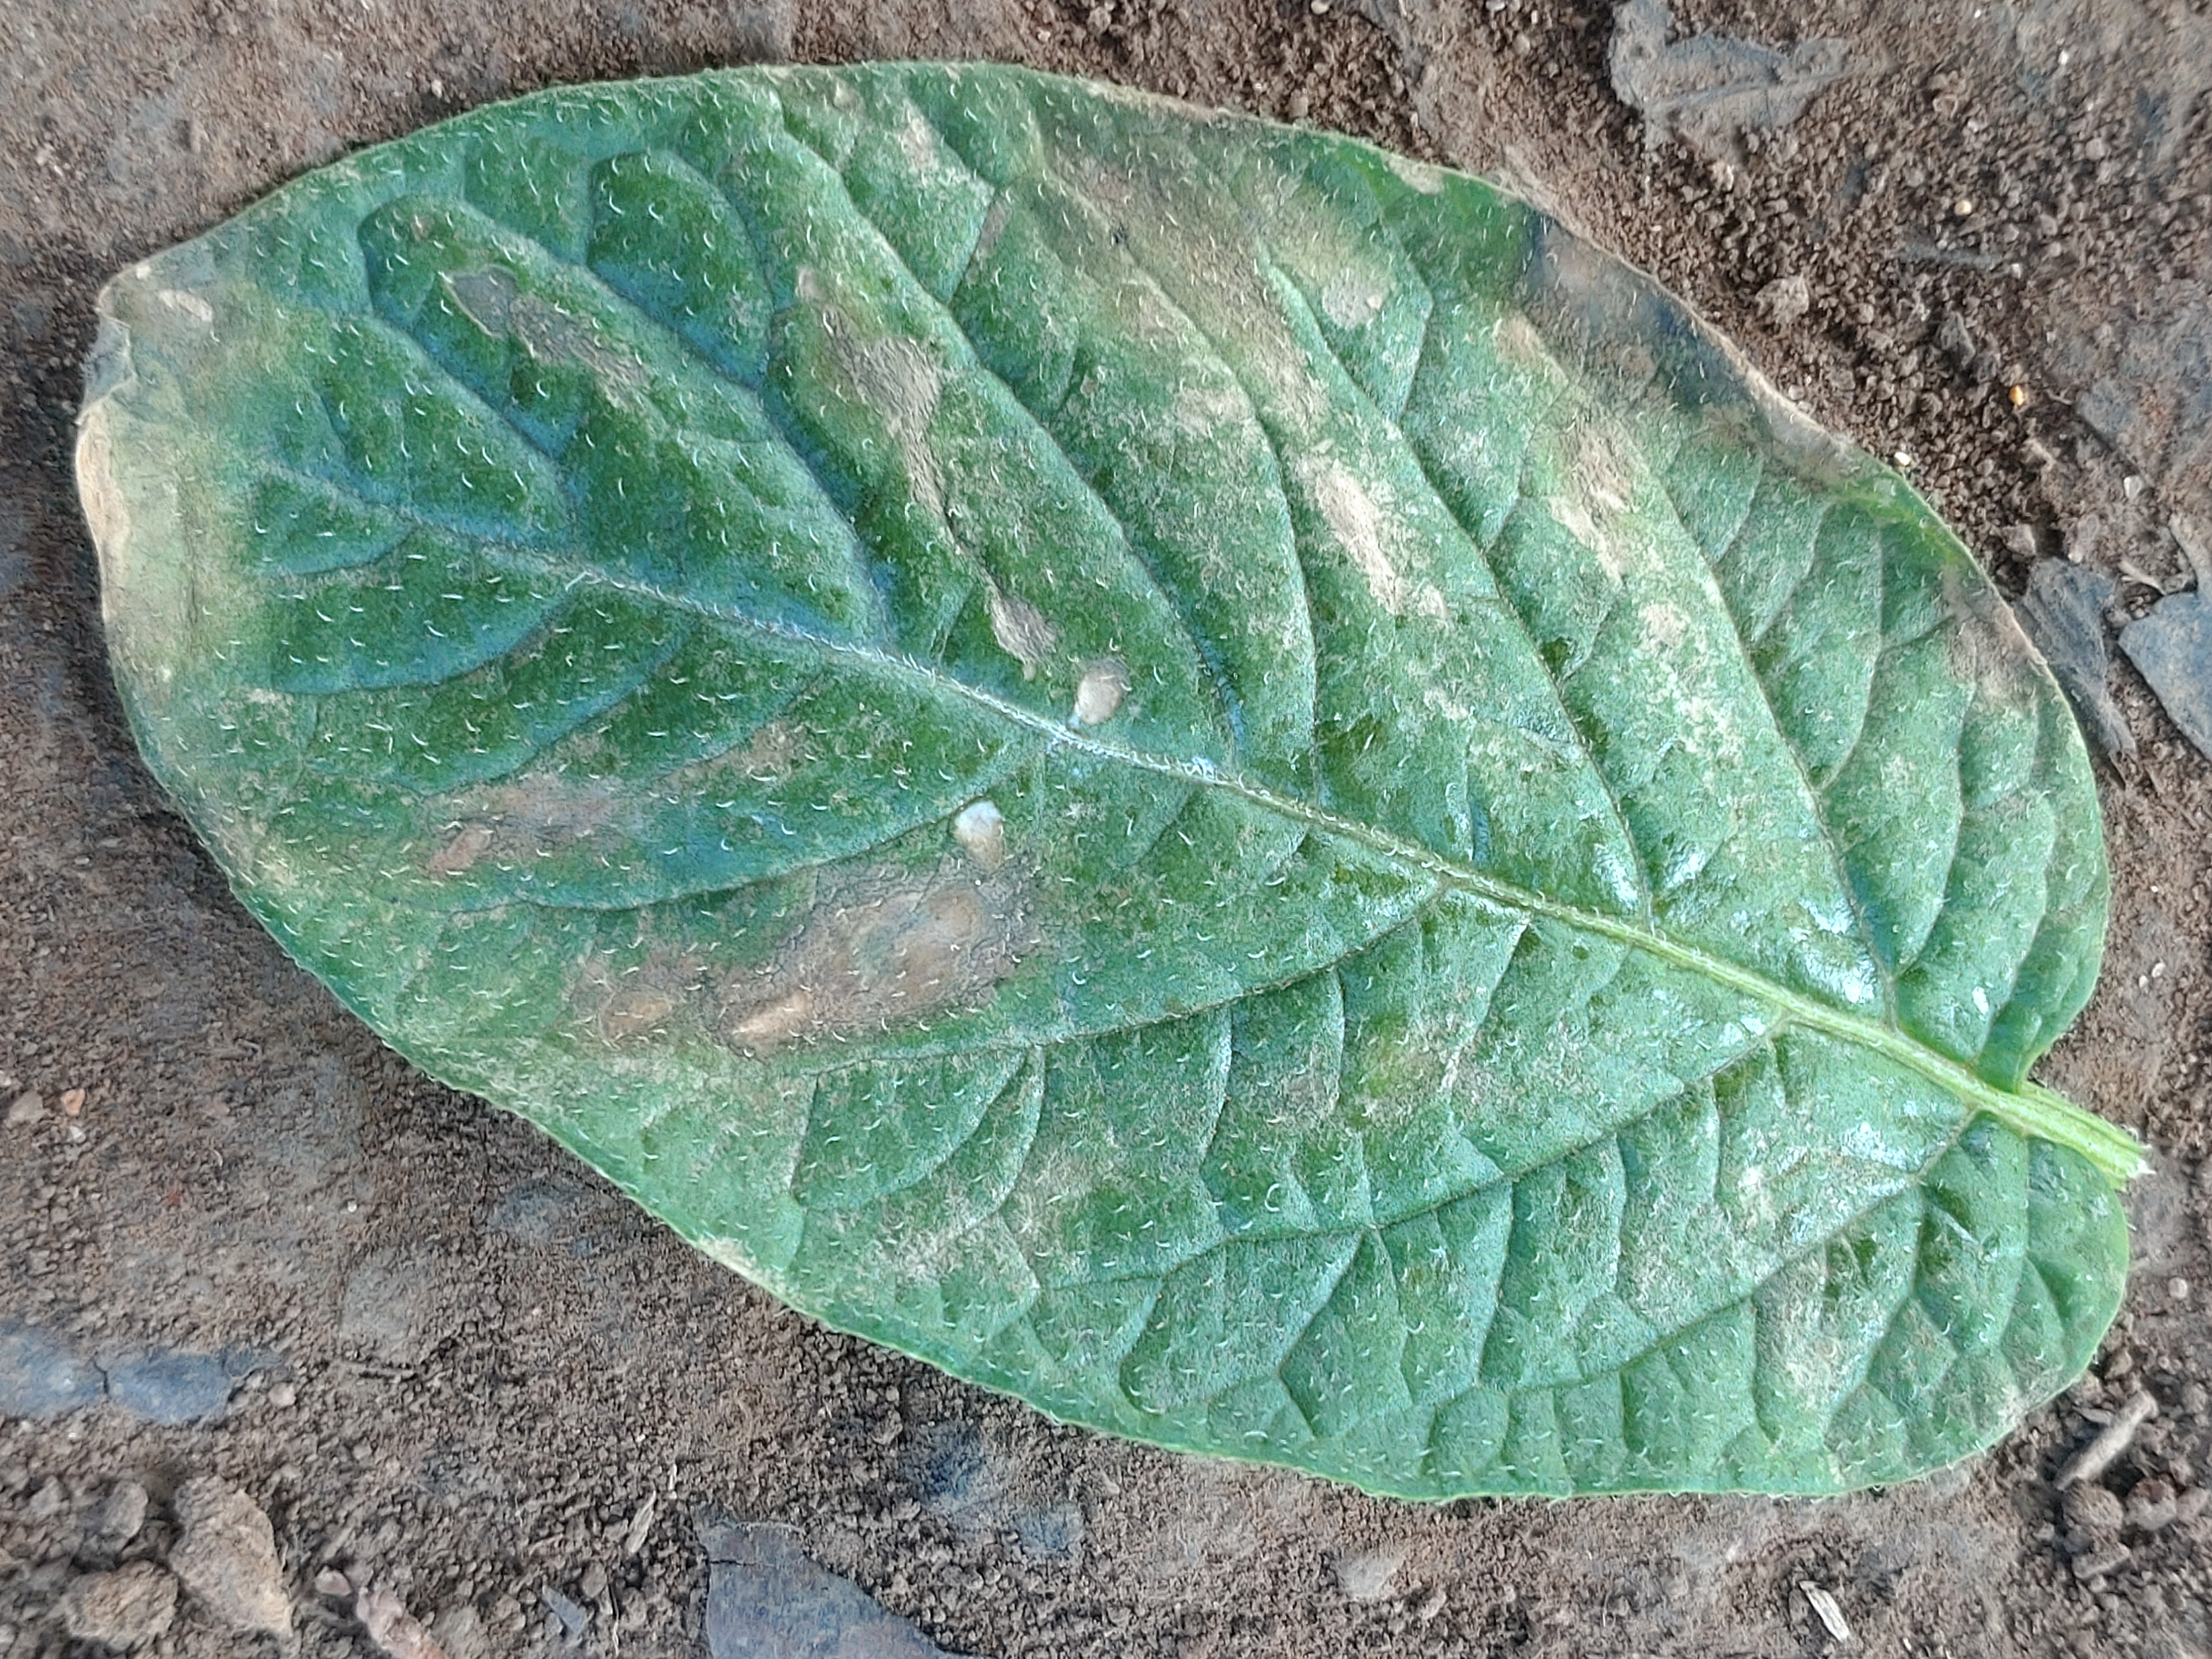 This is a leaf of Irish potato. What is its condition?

early blight
